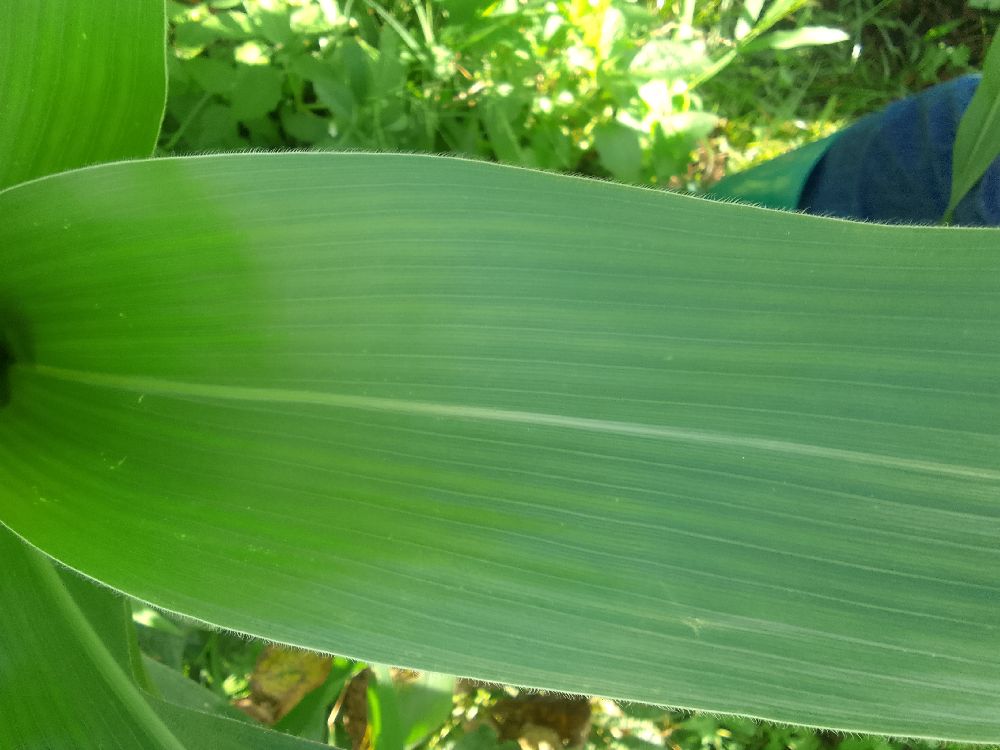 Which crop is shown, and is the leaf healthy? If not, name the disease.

maize, healthy
